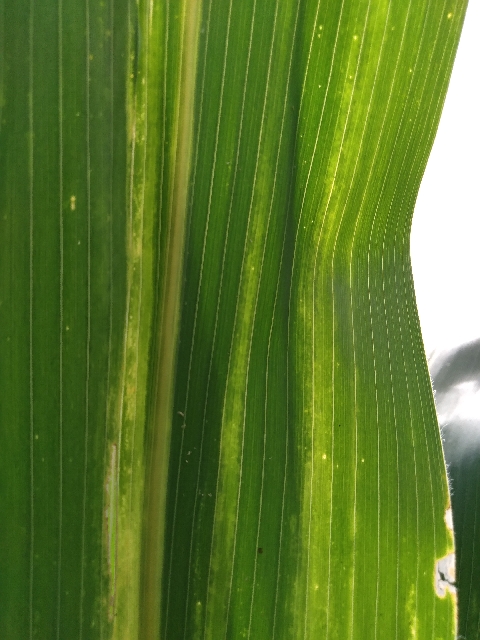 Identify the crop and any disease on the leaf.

maize, maize lethal necrosis
